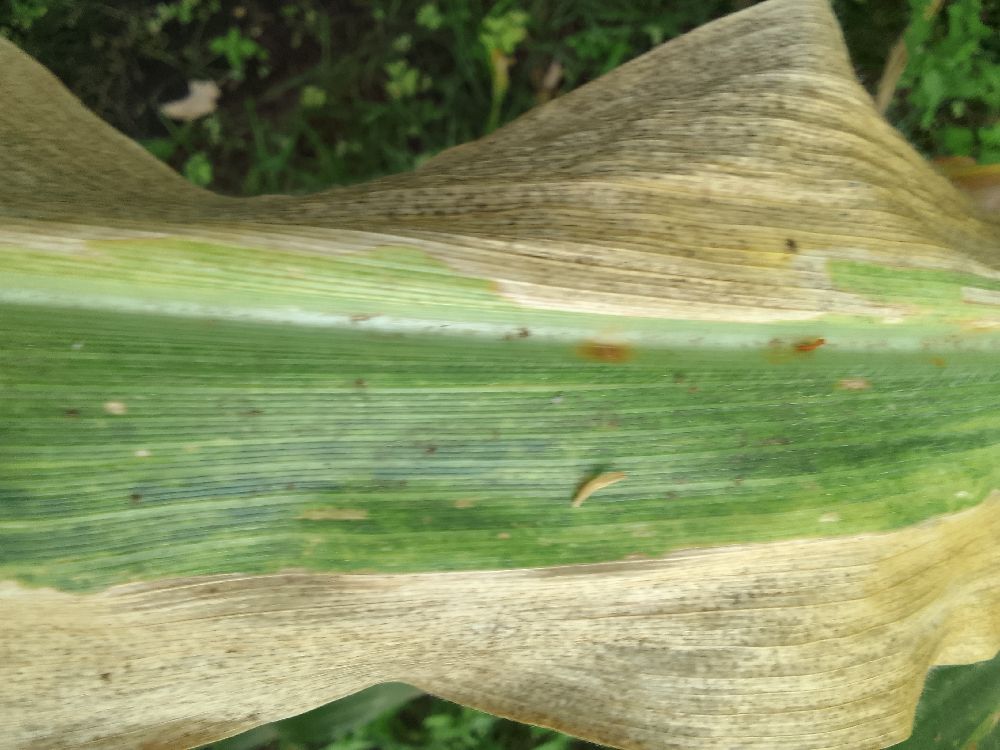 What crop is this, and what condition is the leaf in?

maize, maize lethal necrosis
